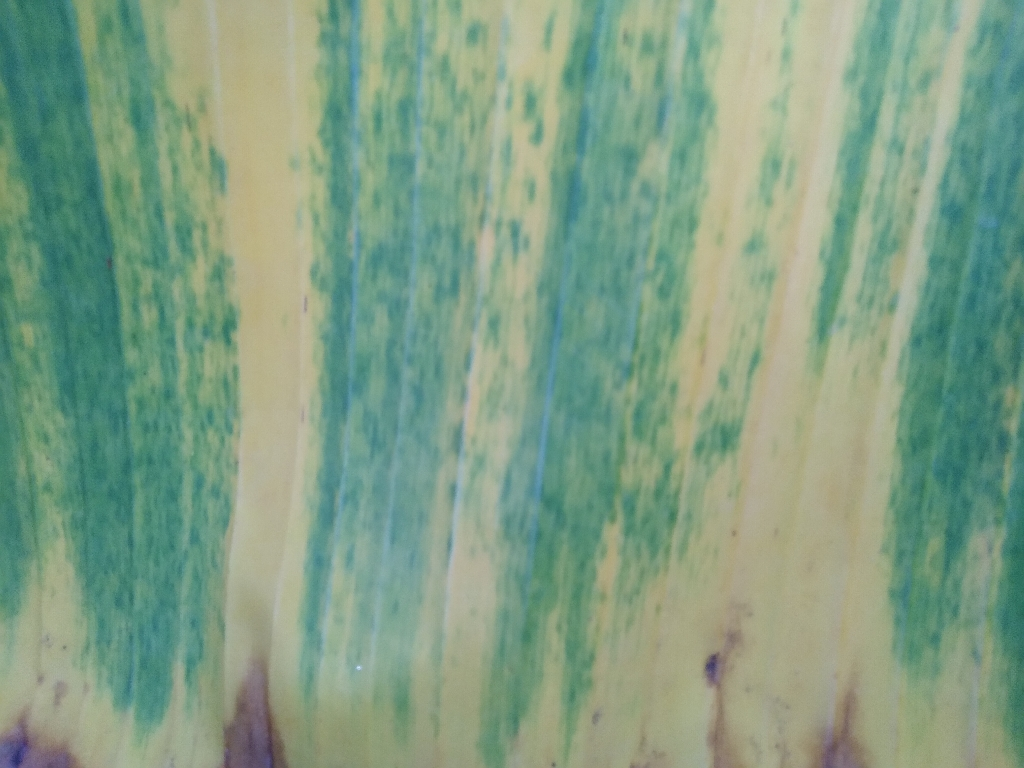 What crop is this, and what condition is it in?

banana, fusarium wilt race 1
